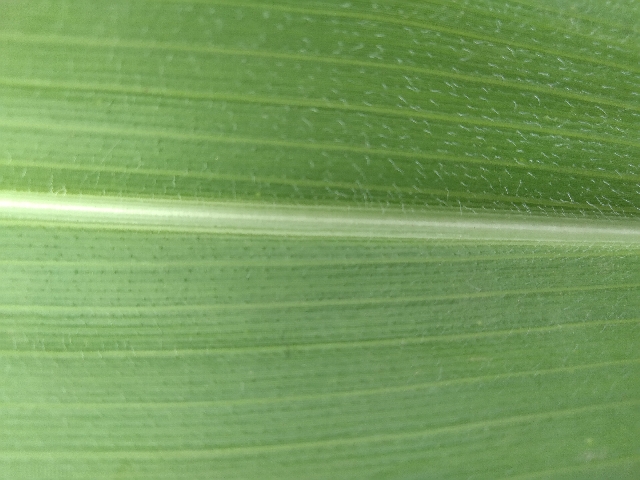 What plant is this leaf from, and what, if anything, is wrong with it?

maize, healthy
